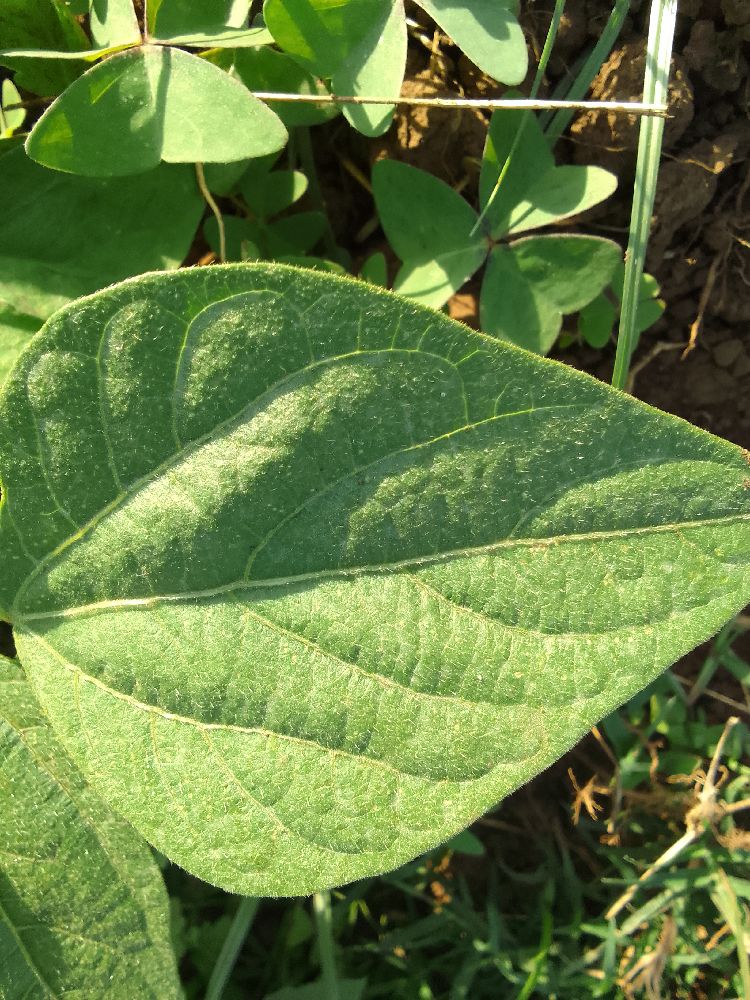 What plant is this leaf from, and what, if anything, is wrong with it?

common bean, healthy
